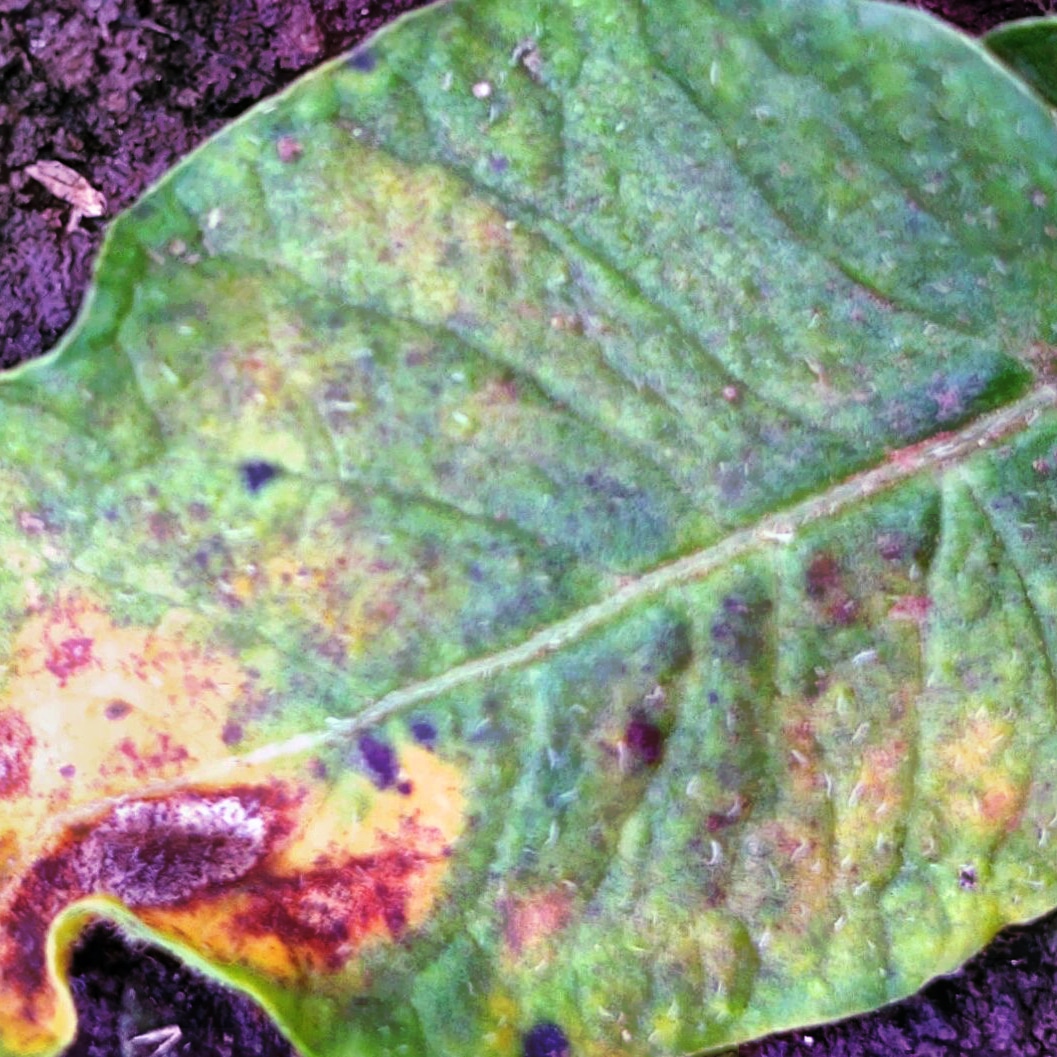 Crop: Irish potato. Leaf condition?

late blight
